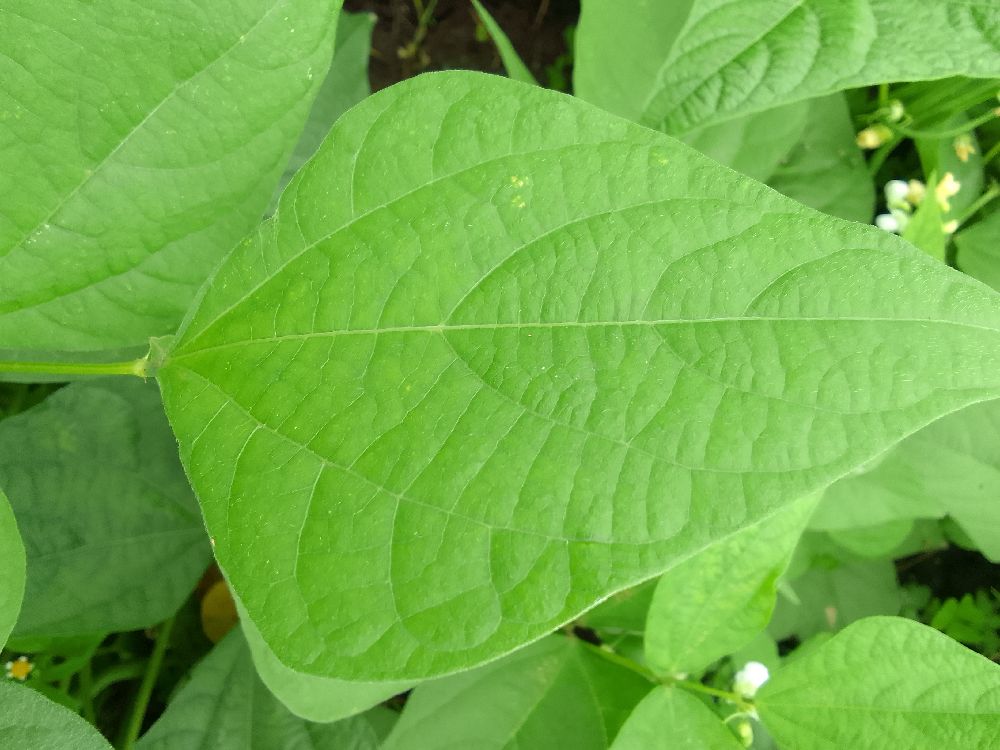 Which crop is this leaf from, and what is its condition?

common bean, healthy
